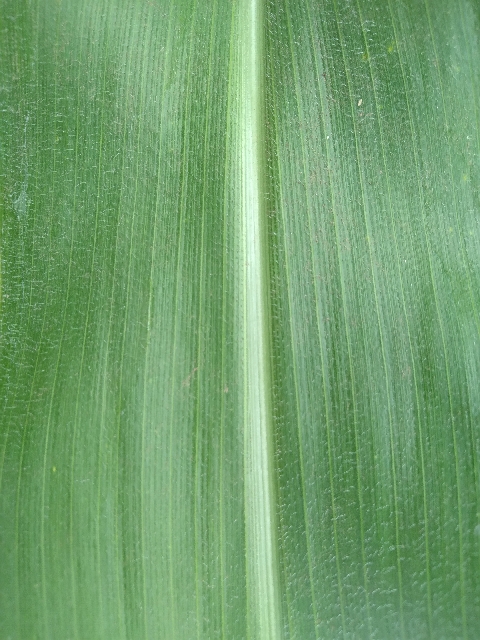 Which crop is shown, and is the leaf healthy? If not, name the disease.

maize, healthy
